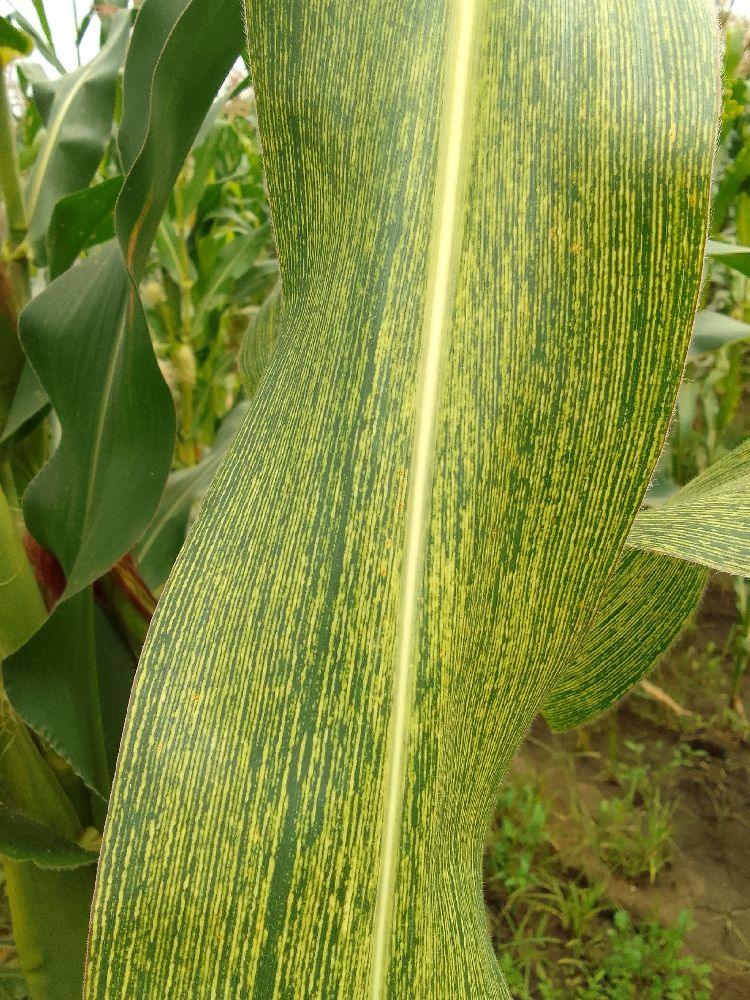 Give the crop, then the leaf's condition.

maize, maize streak virus
